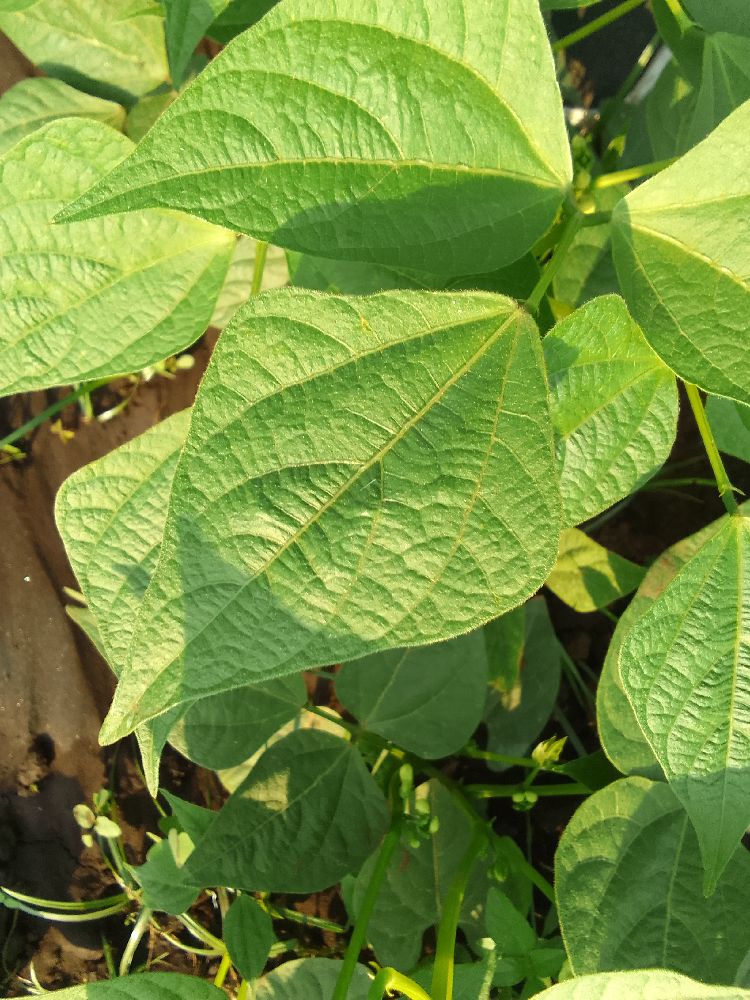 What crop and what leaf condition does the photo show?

common bean, healthy
